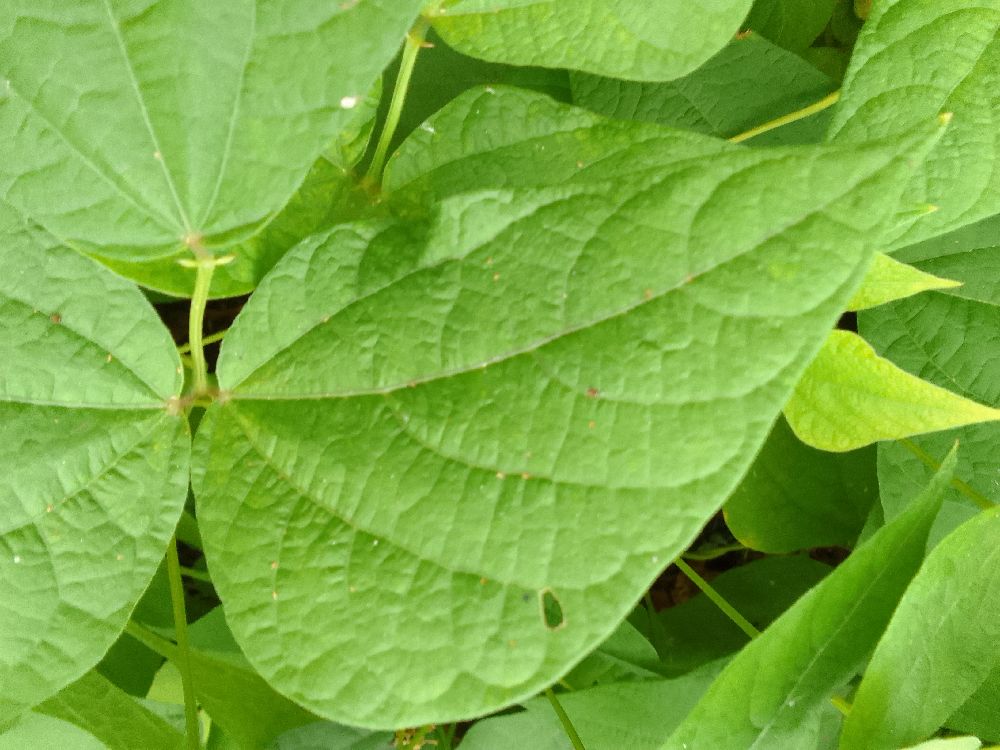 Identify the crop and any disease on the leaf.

common bean, healthy
